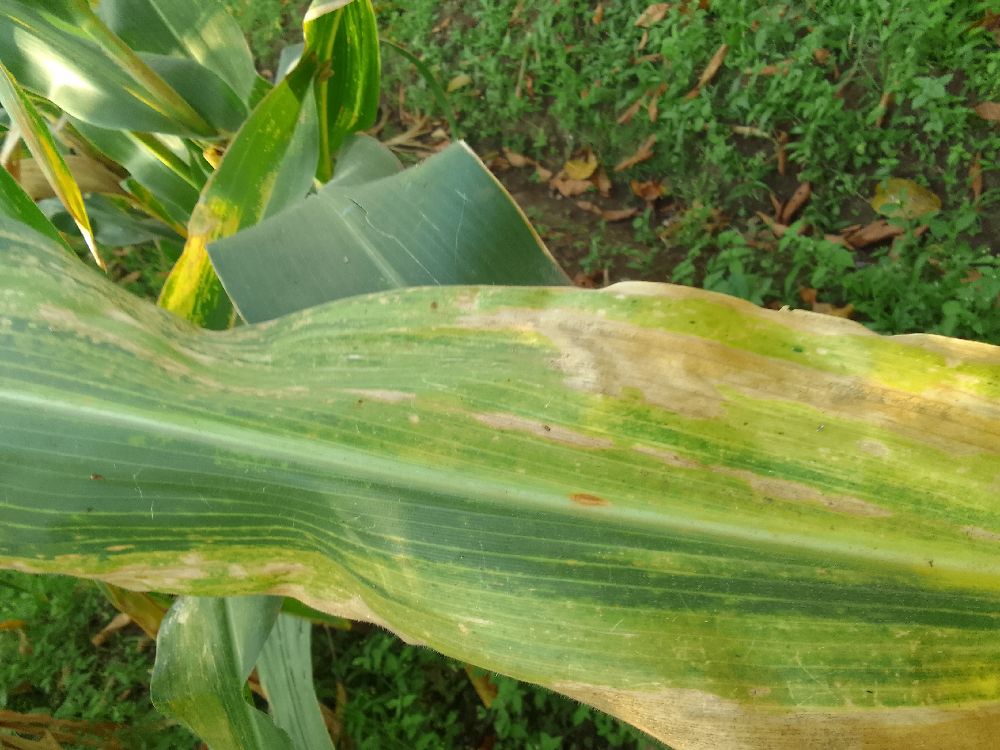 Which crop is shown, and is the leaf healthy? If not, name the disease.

maize, maize lethal necrosis
